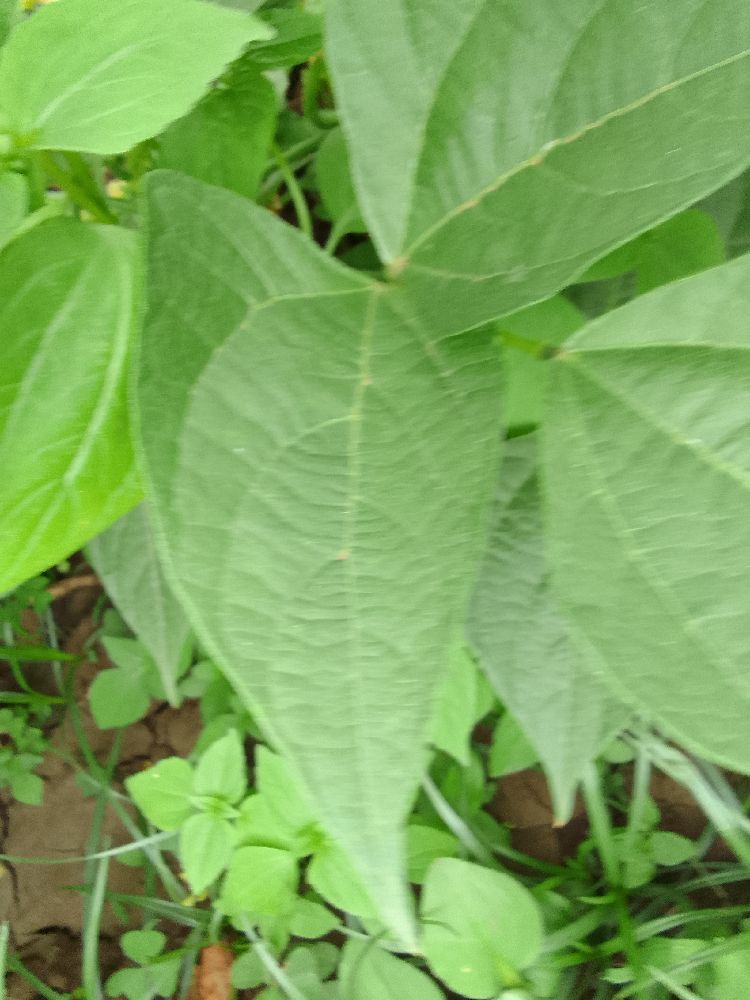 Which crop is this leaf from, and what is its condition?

common bean, healthy
